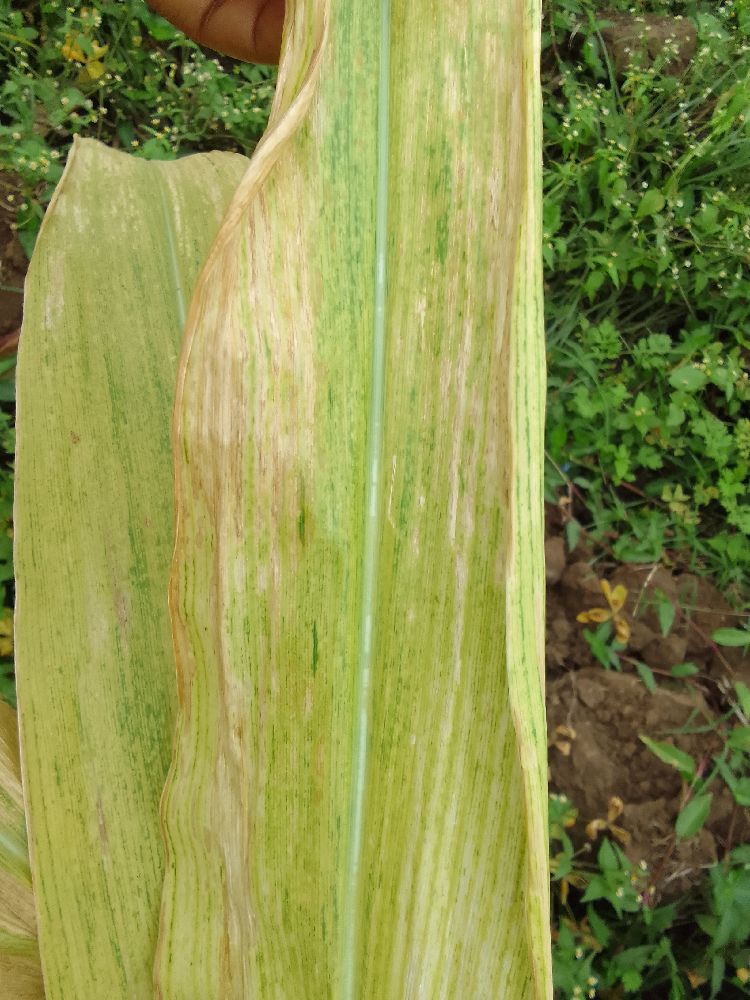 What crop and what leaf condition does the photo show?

maize, maize lethal necrosis
